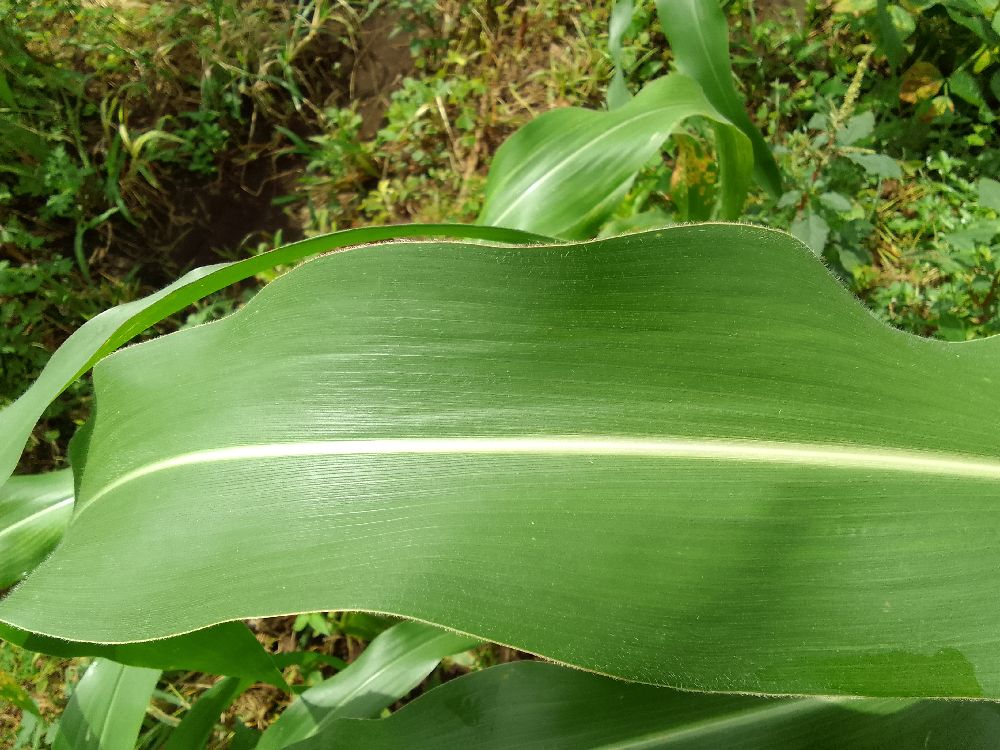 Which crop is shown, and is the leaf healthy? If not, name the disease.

maize, healthy
